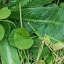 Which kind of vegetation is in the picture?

structured weed
